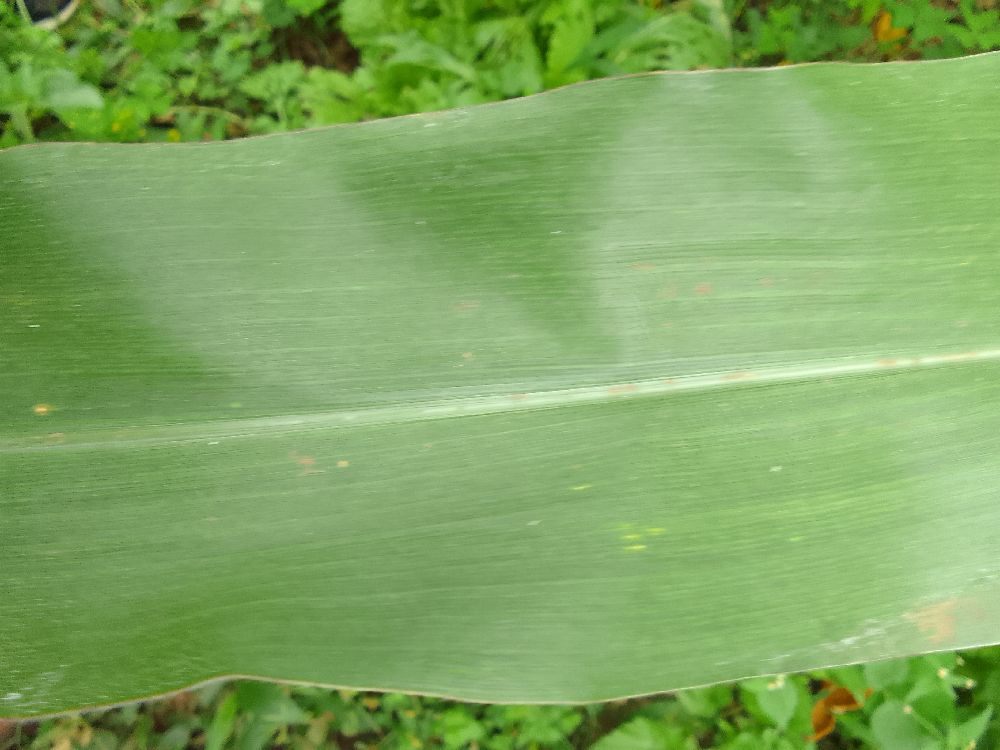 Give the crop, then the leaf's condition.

maize, healthy
